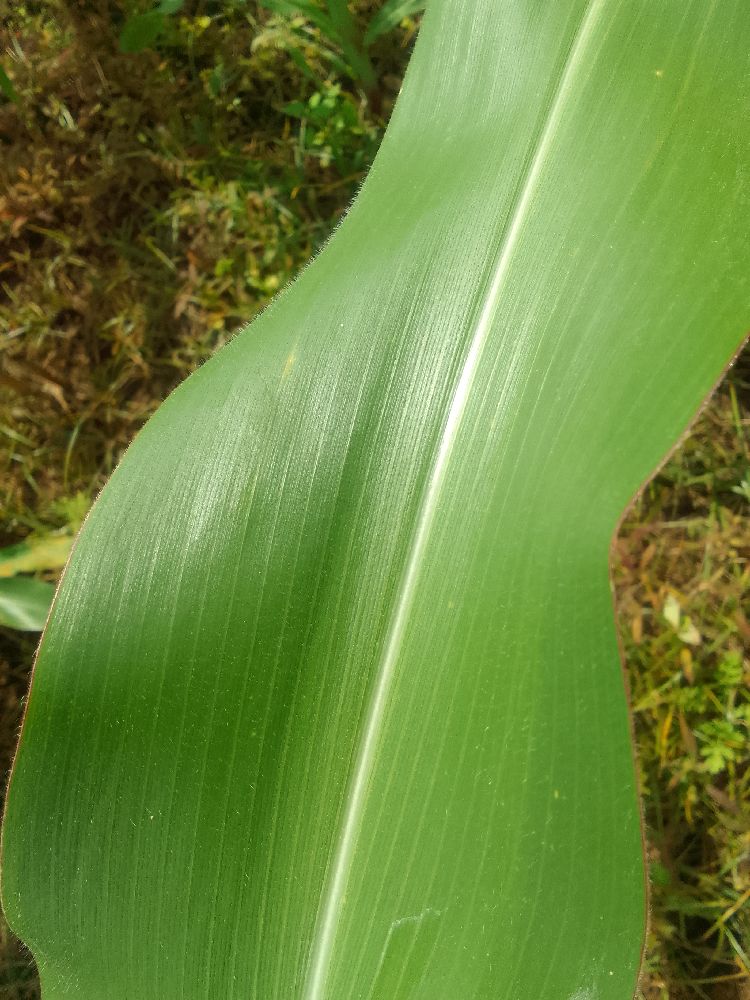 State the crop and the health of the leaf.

maize, healthy
